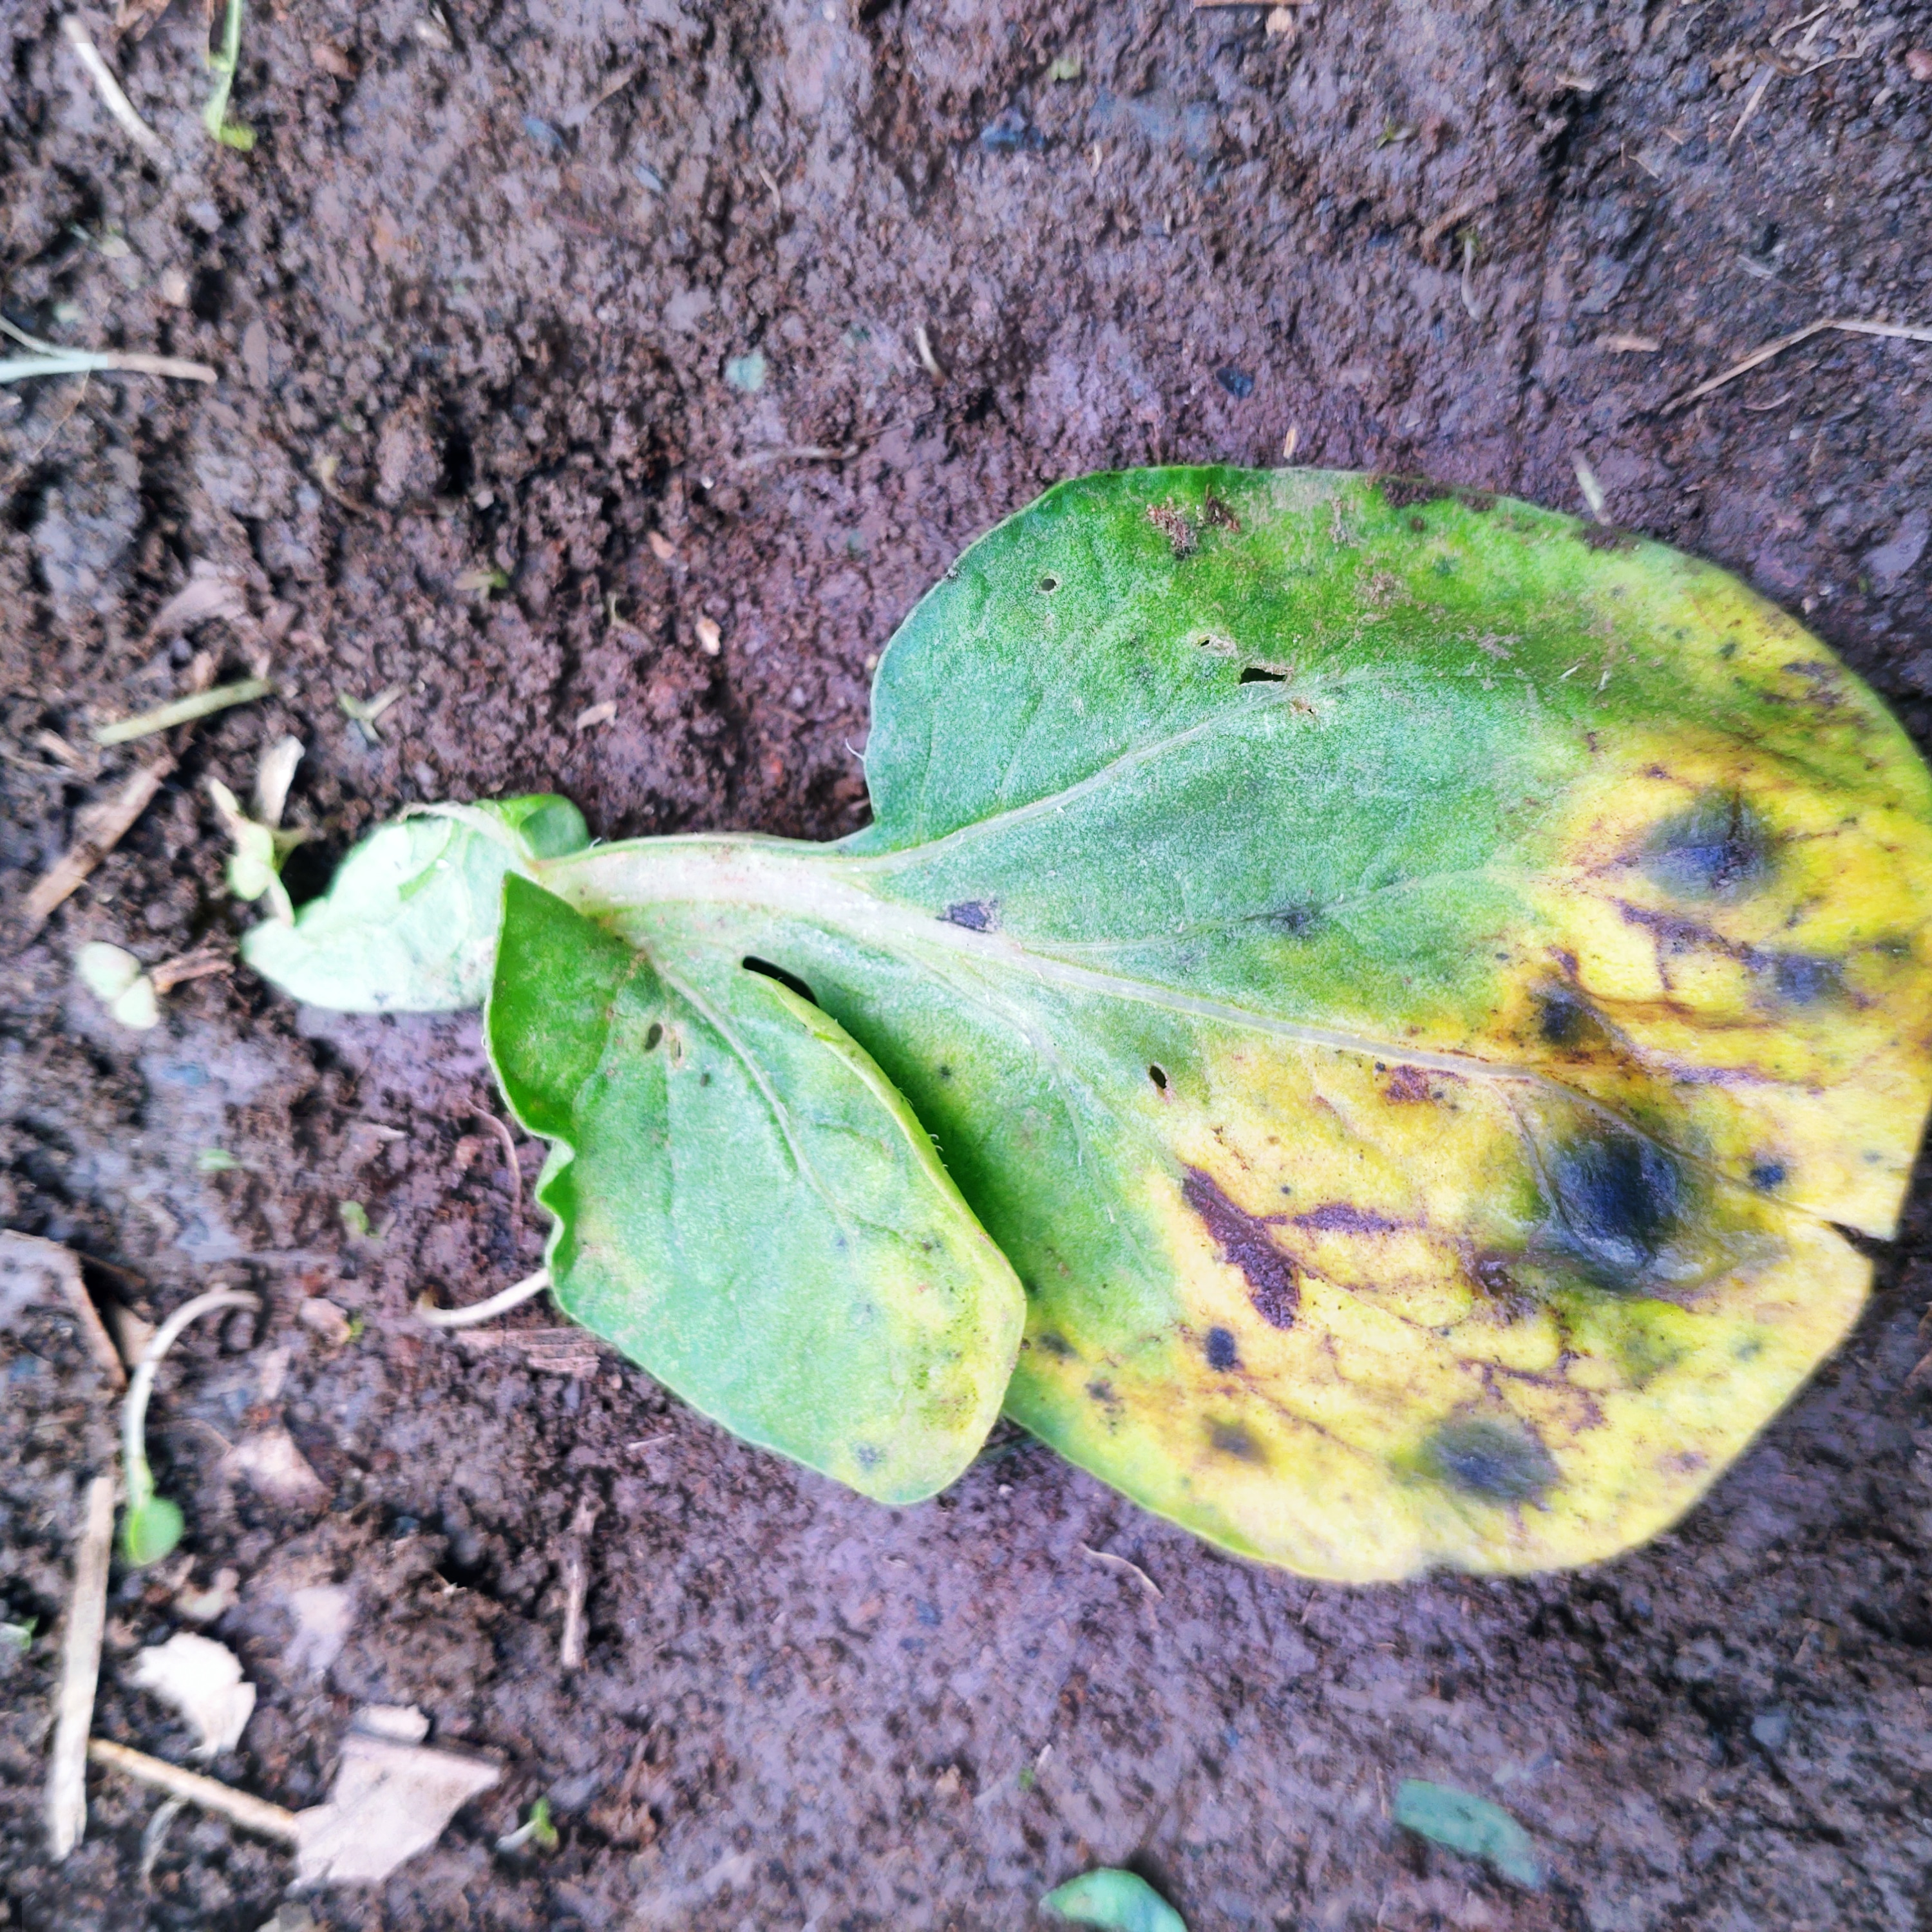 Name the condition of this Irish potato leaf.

late blight
